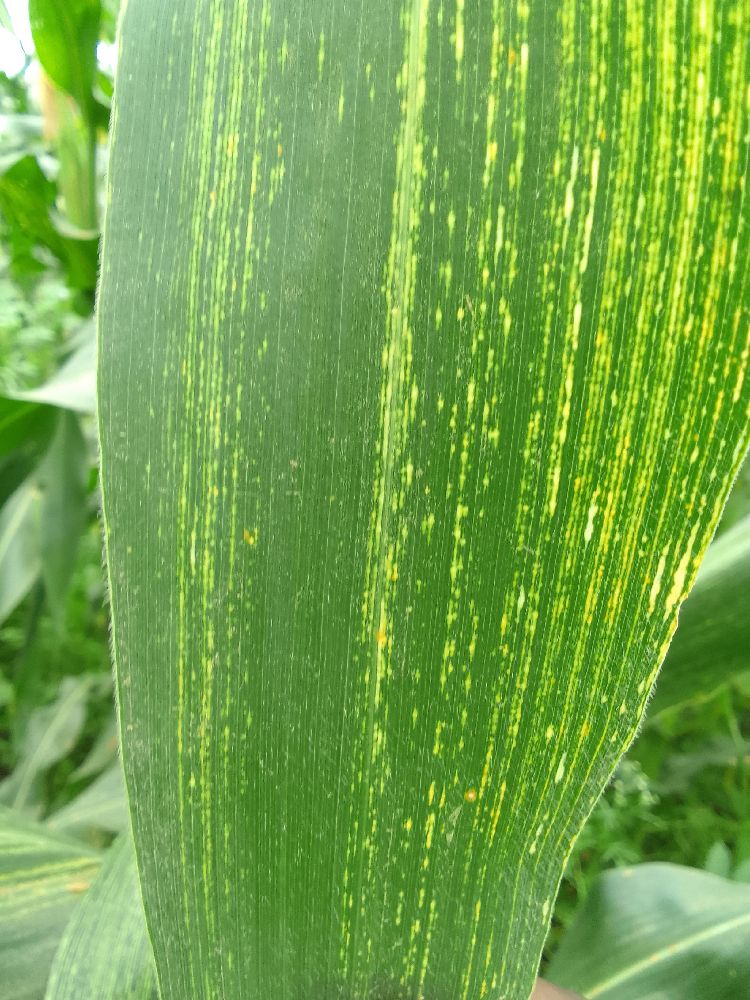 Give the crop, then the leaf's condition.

maize, maize streak virus
